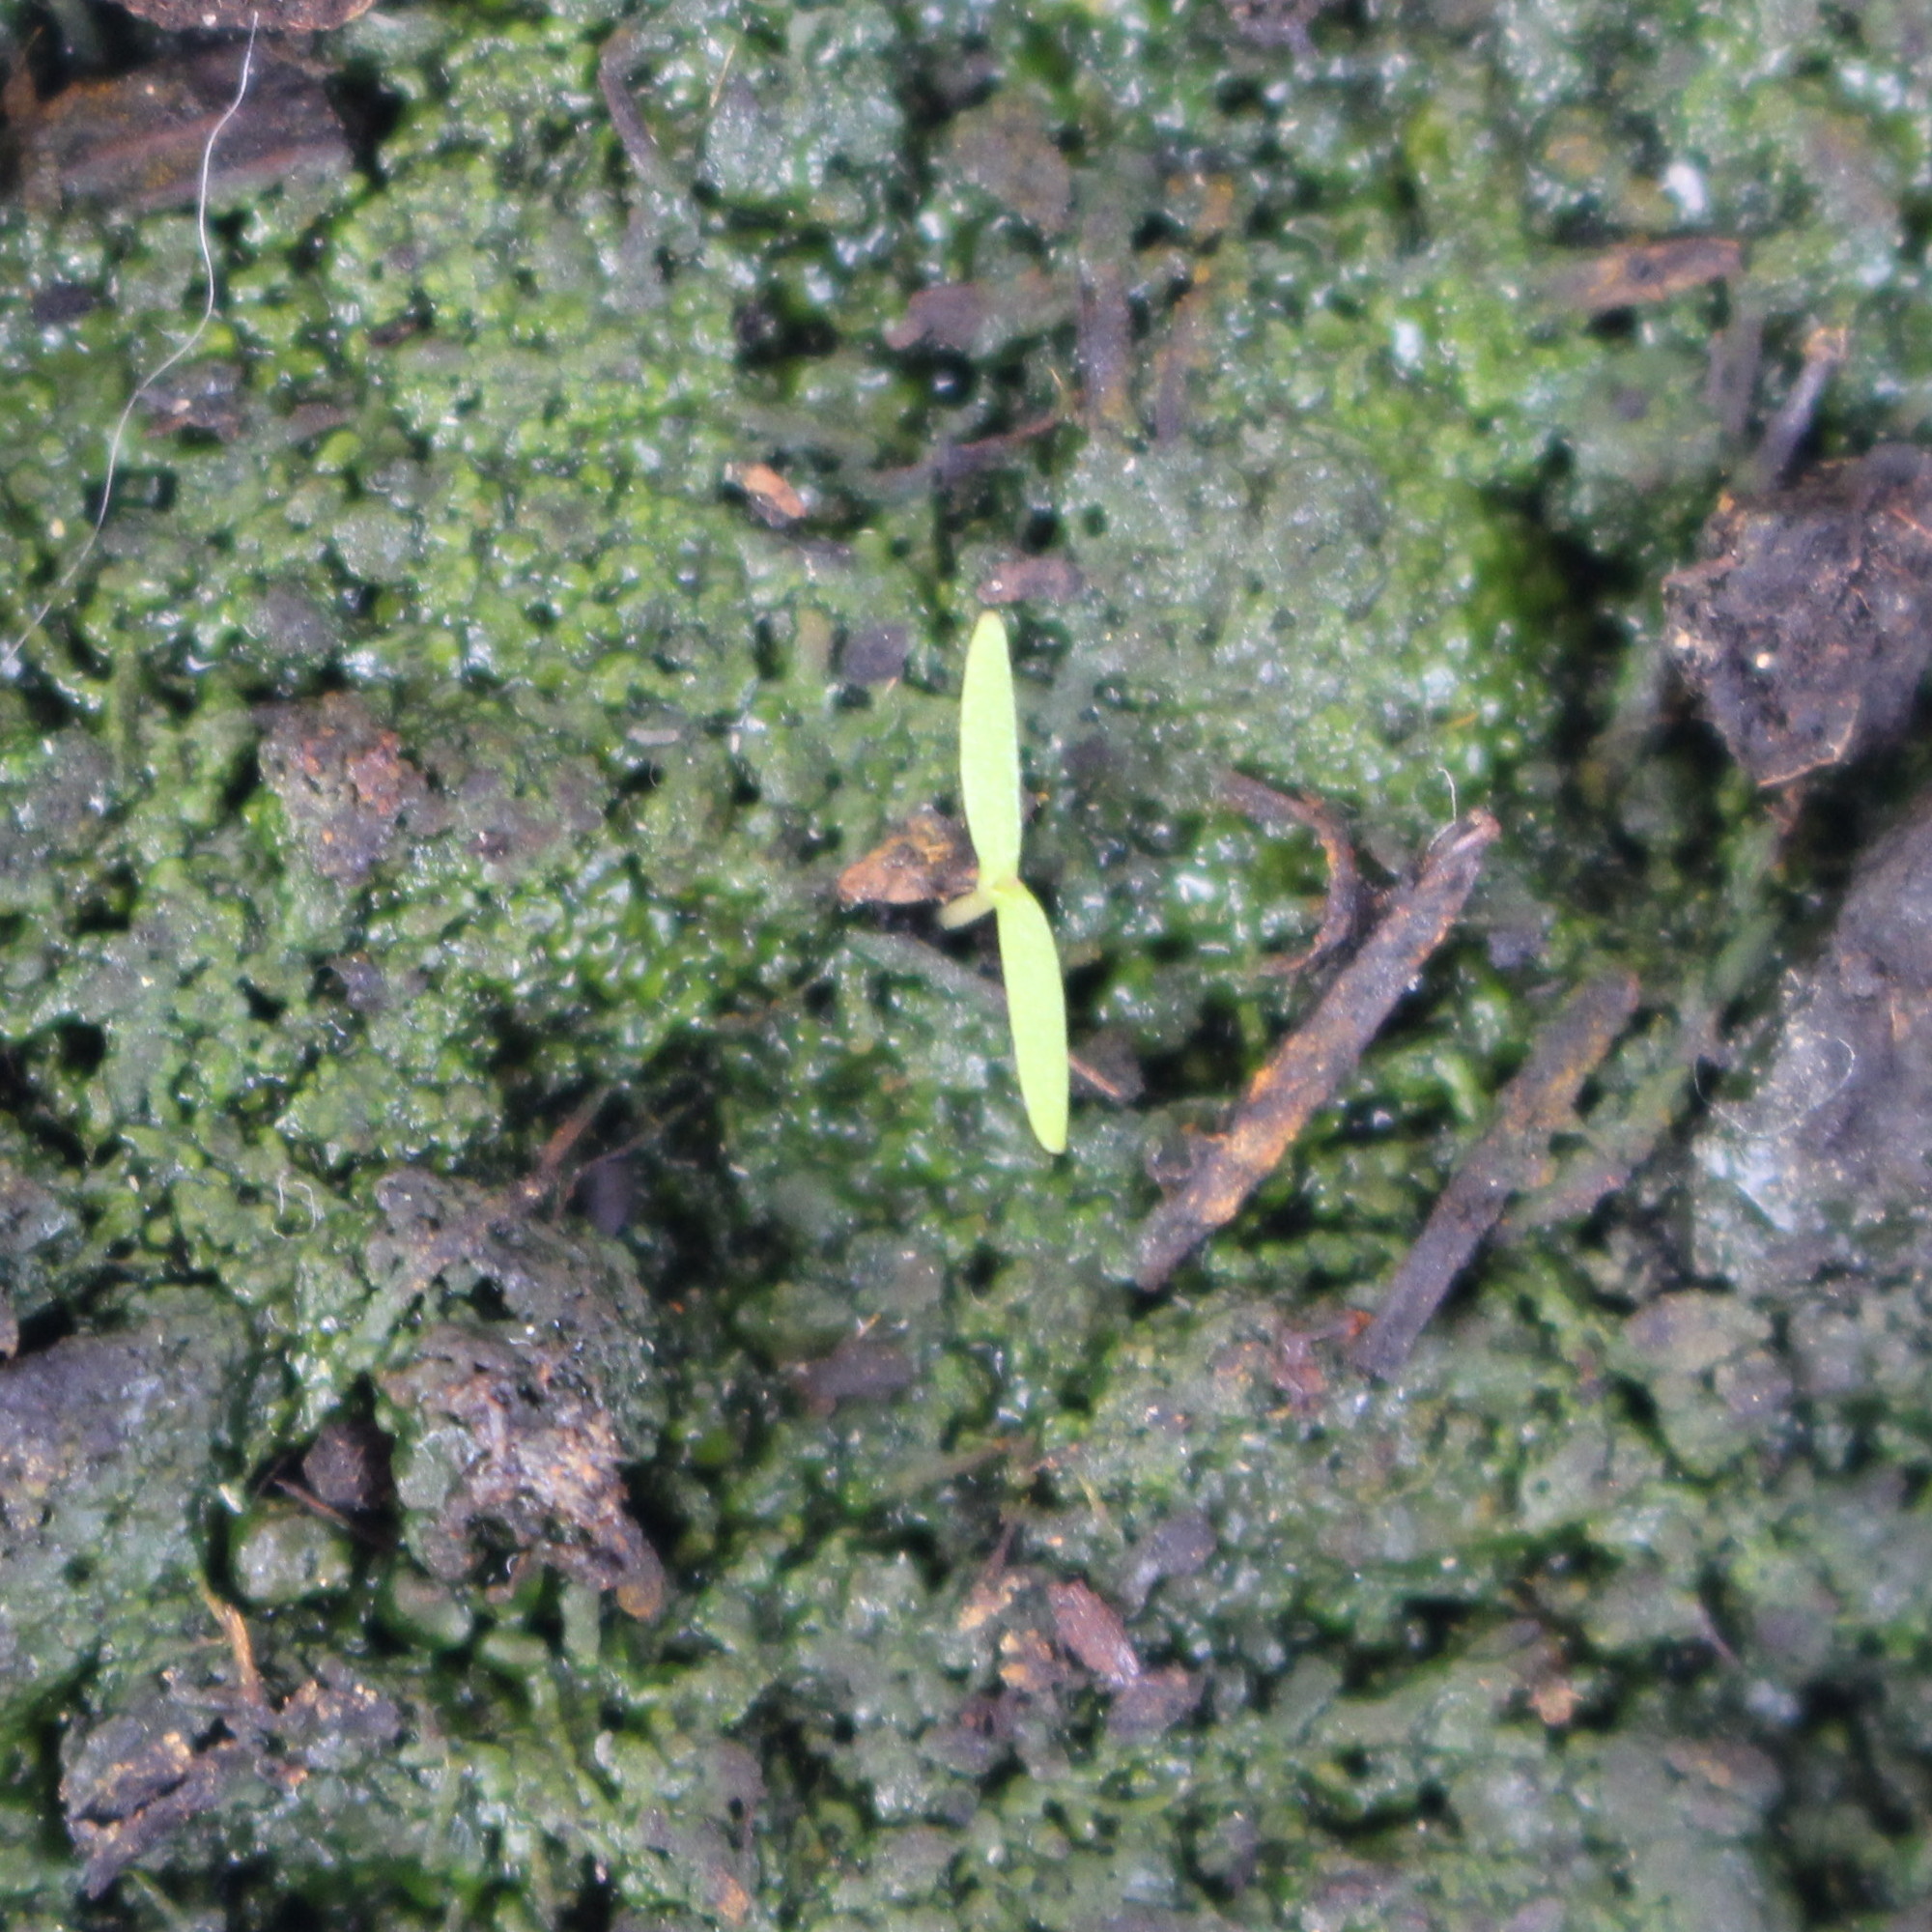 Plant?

Papaver rhoeas
